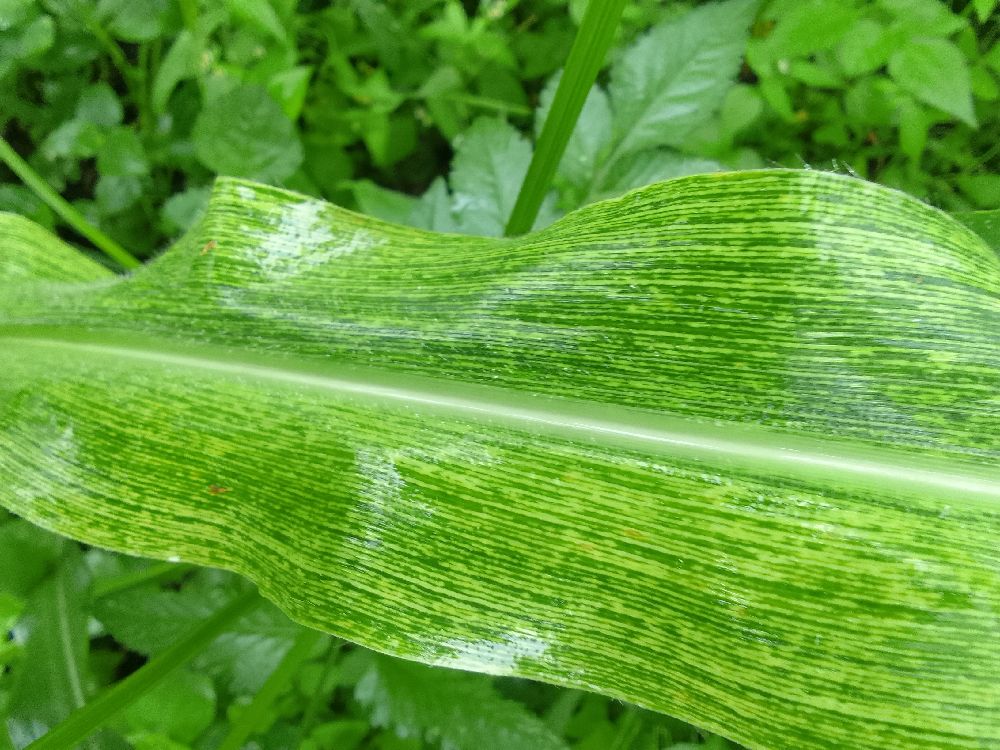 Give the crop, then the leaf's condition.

maize, maize streak virus
